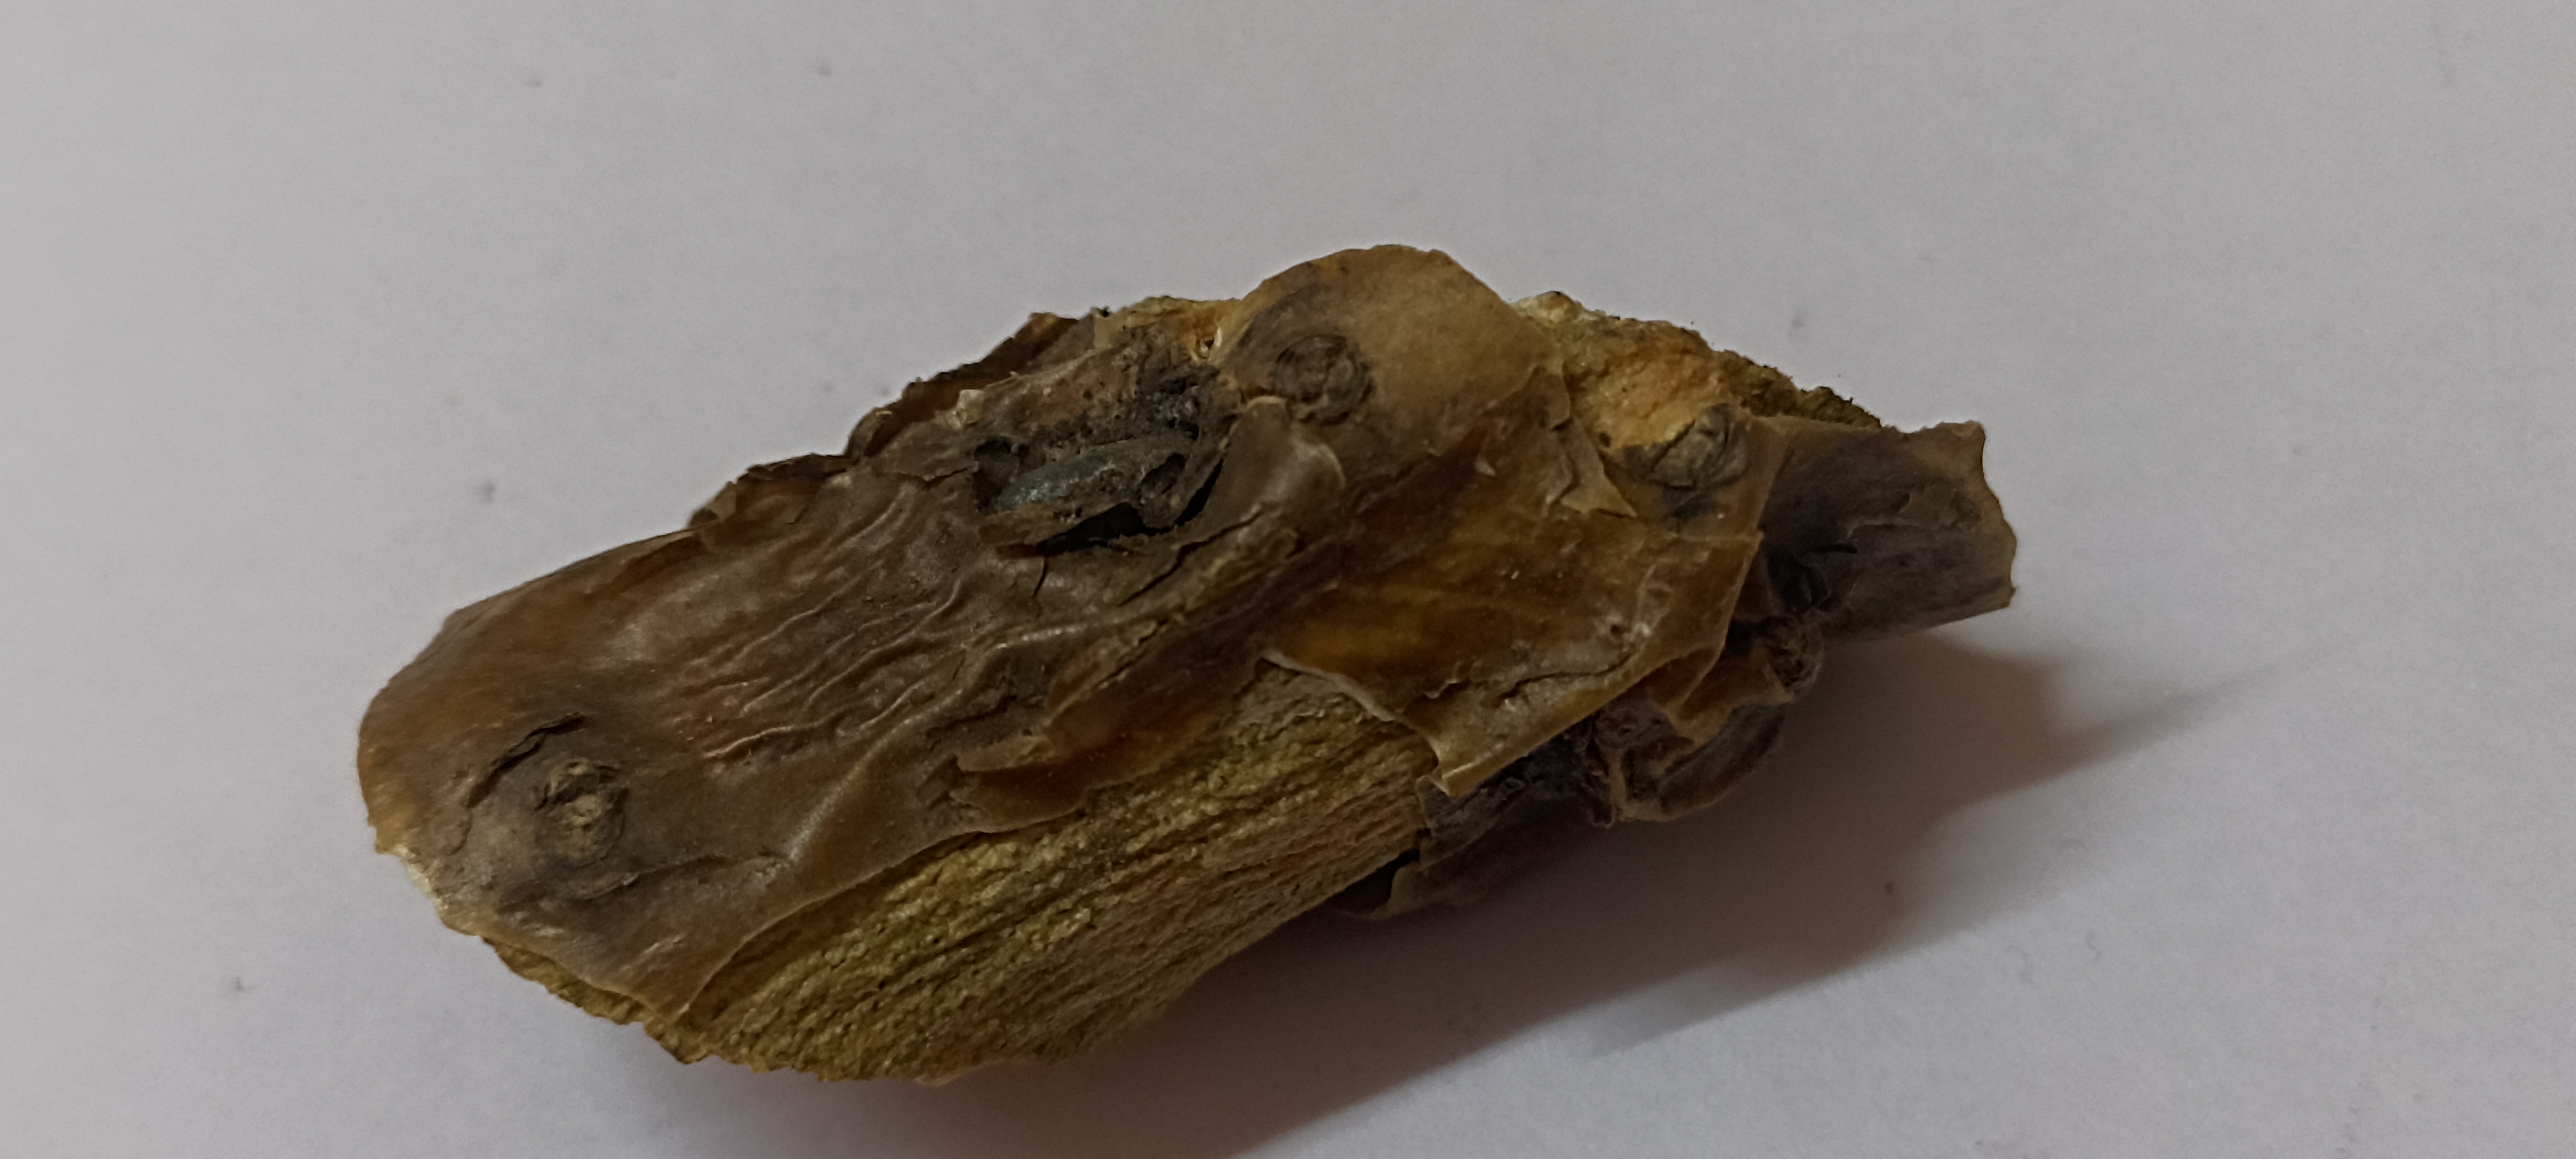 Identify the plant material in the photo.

gulvel
